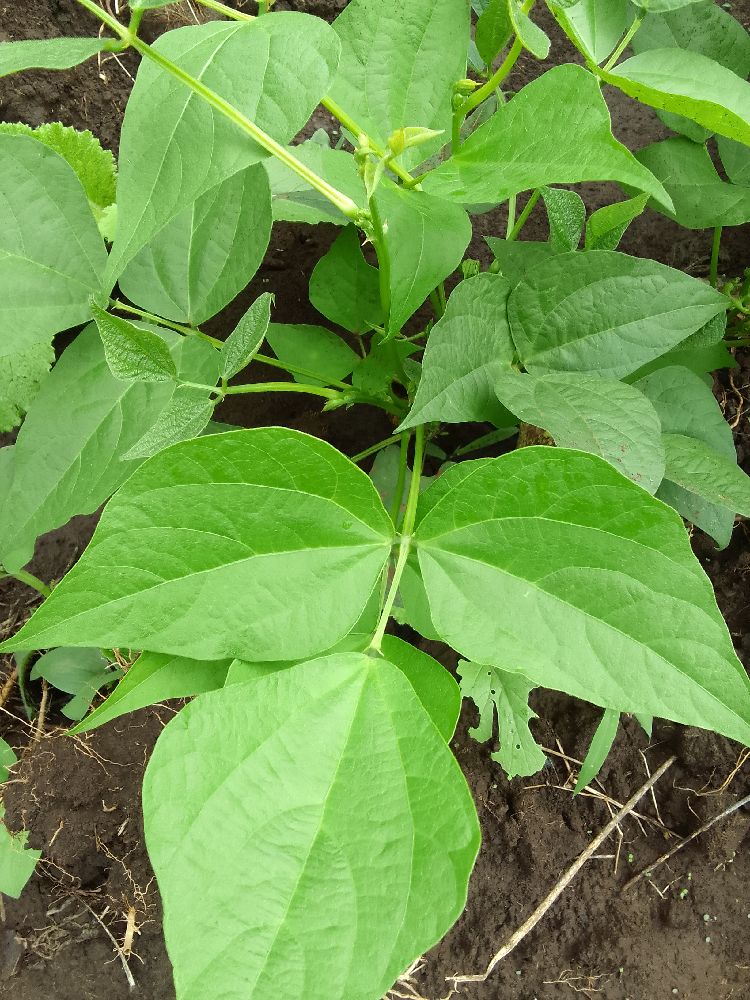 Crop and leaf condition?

common bean, healthy
